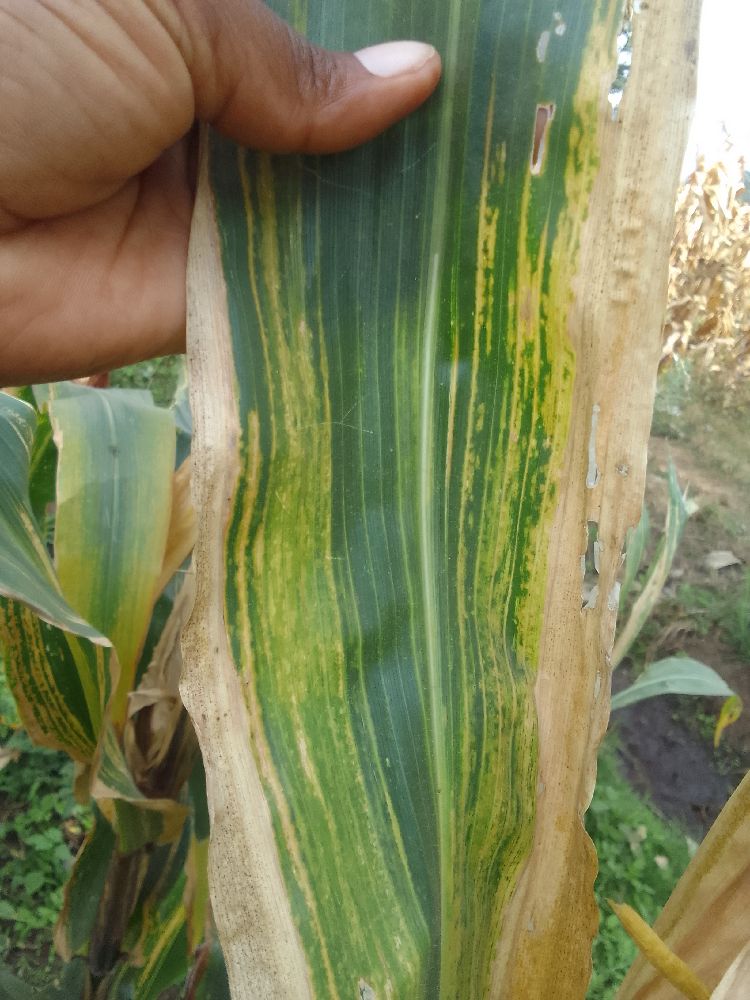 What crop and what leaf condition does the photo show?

maize, maize lethal necrosis
